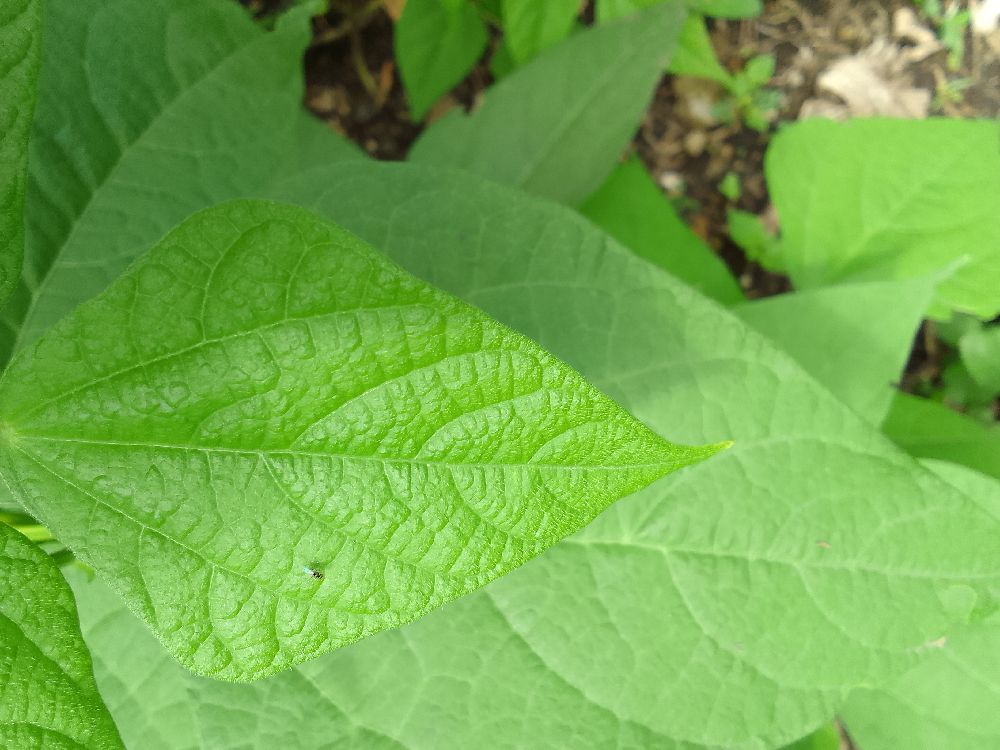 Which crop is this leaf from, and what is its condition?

common bean, healthy
